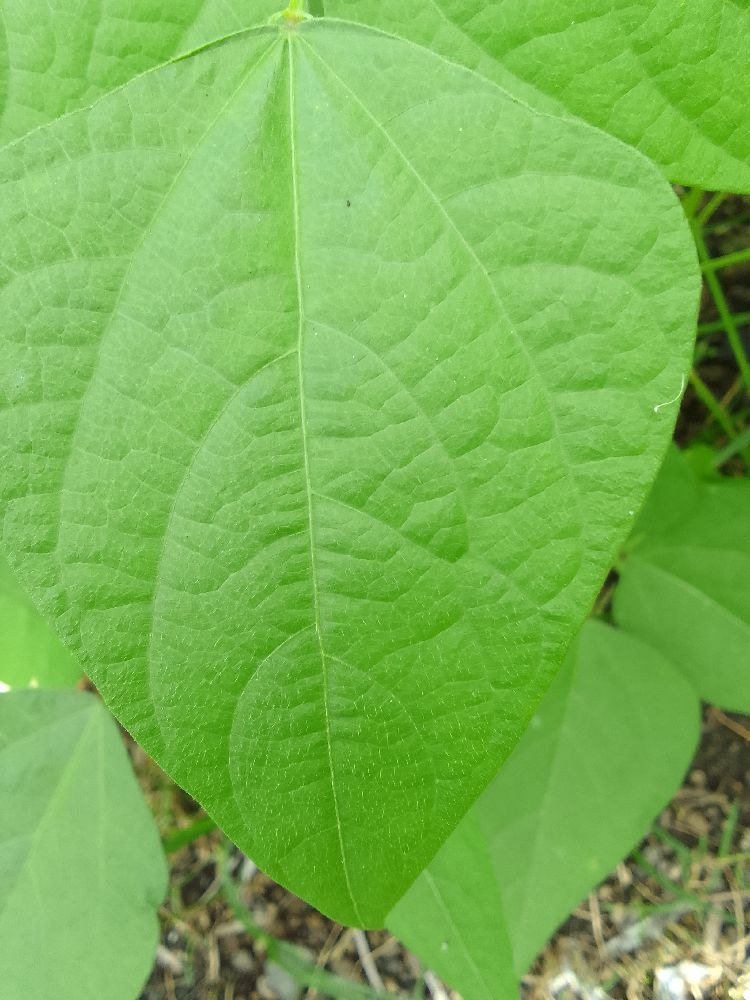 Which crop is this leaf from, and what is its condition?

common bean, healthy
